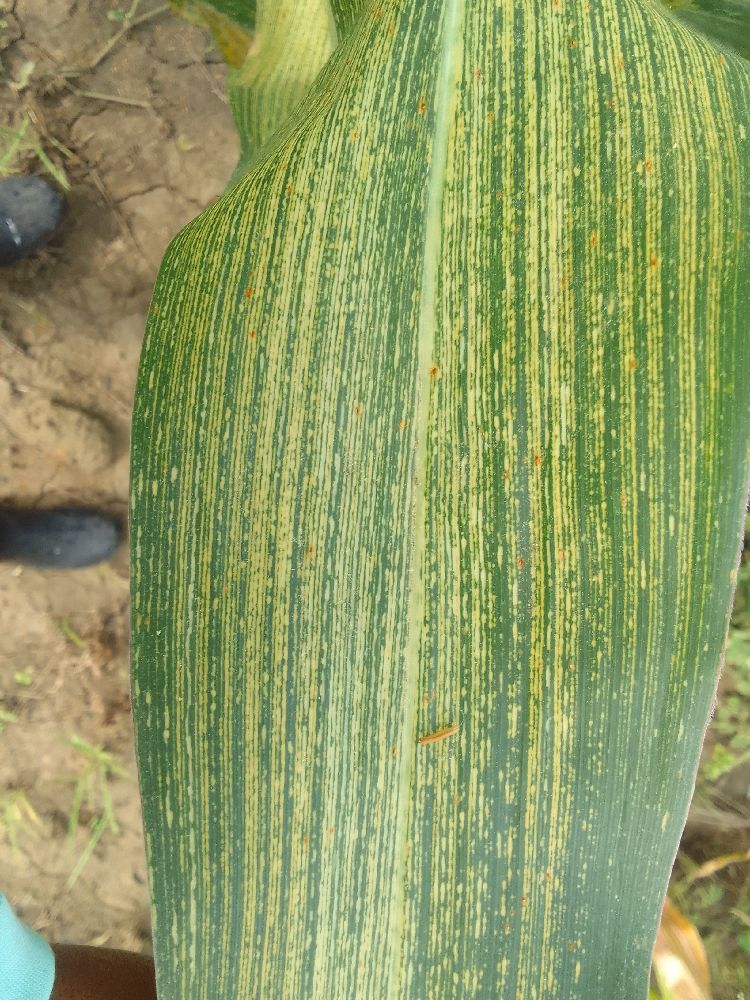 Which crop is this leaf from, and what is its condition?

maize, maize streak virus
